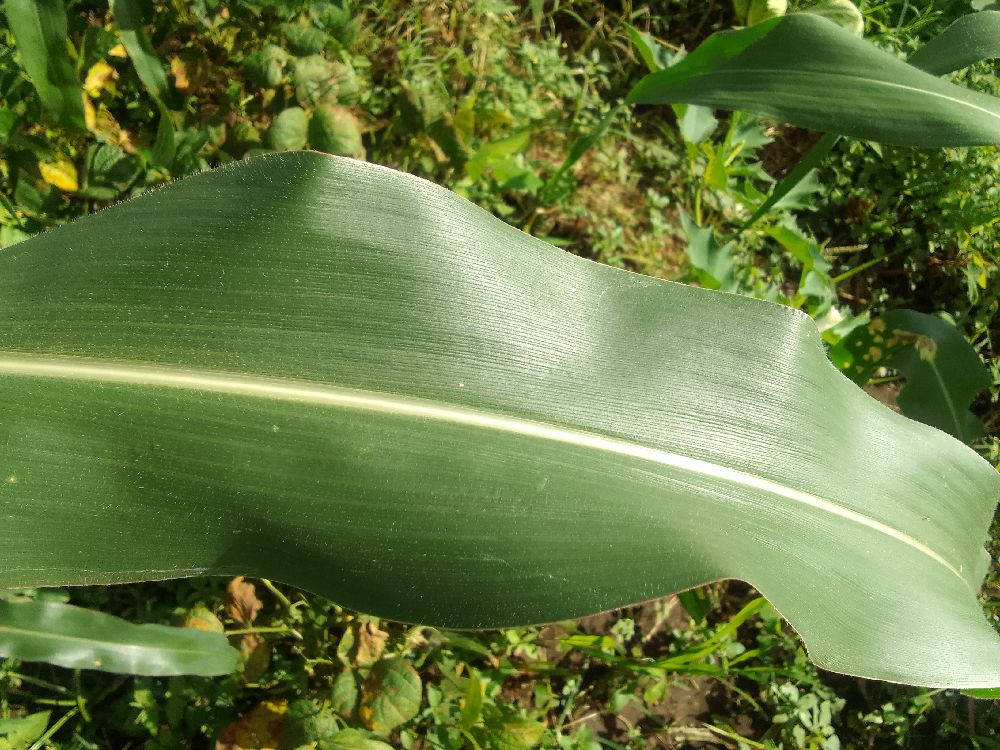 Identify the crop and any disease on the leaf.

maize, healthy
